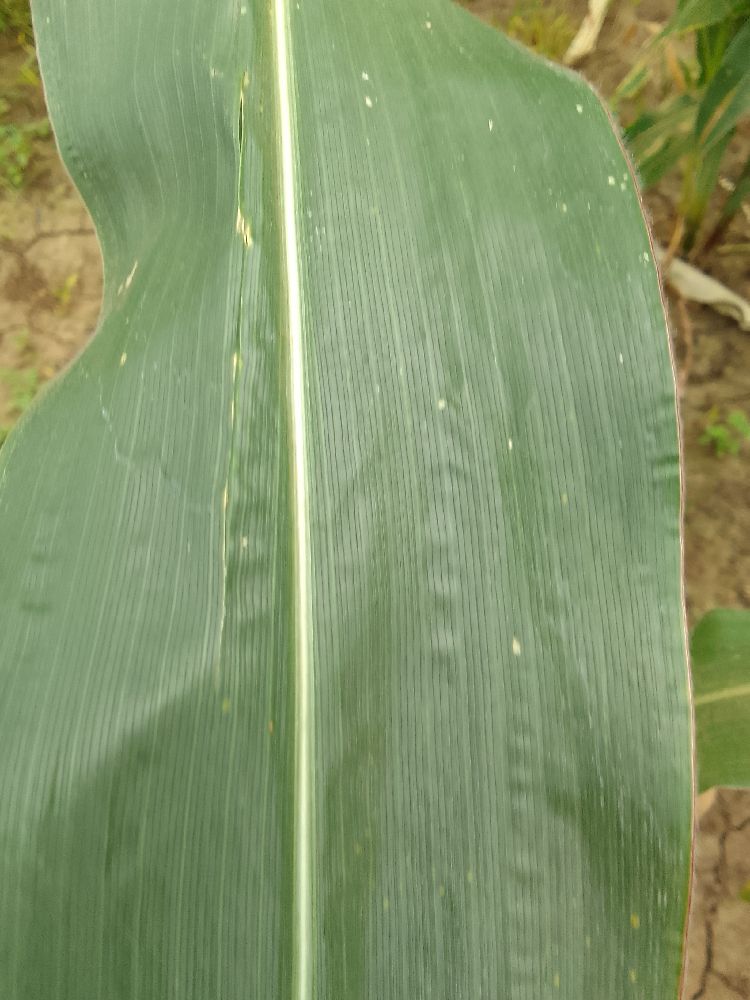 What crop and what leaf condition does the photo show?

maize, healthy
